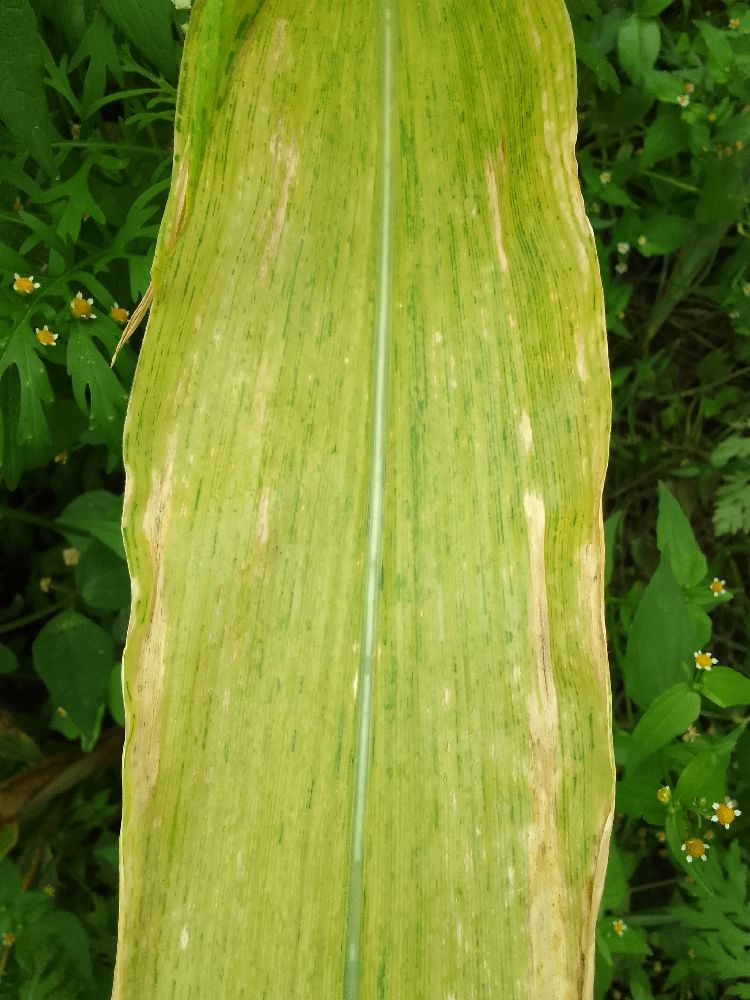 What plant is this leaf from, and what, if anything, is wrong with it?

maize, maize lethal necrosis
